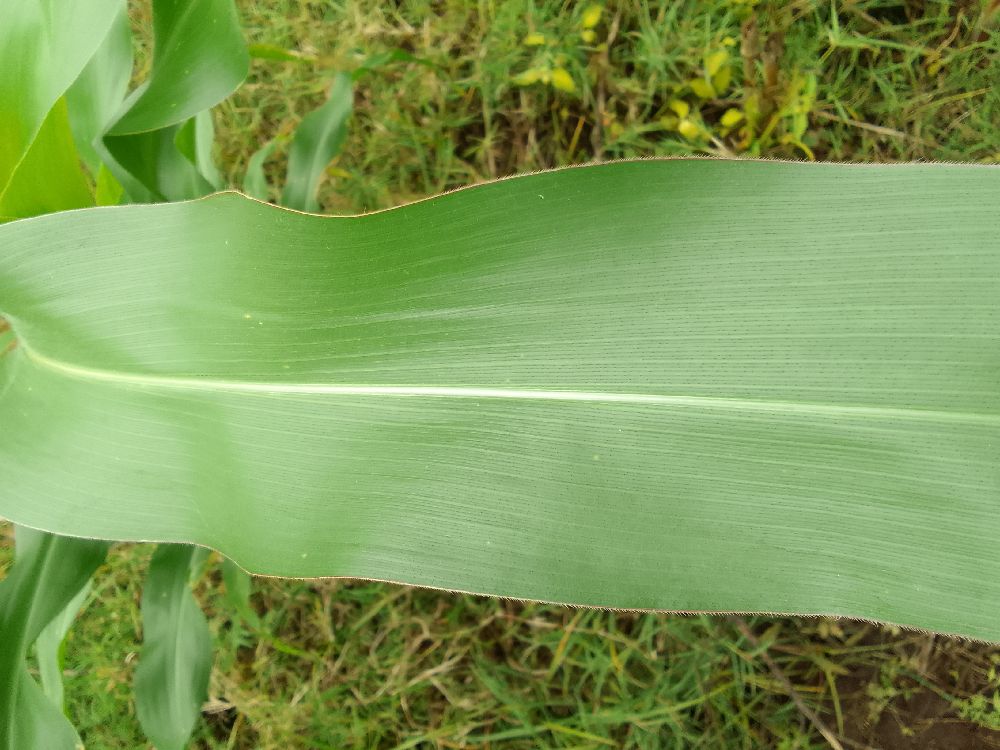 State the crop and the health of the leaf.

maize, healthy
